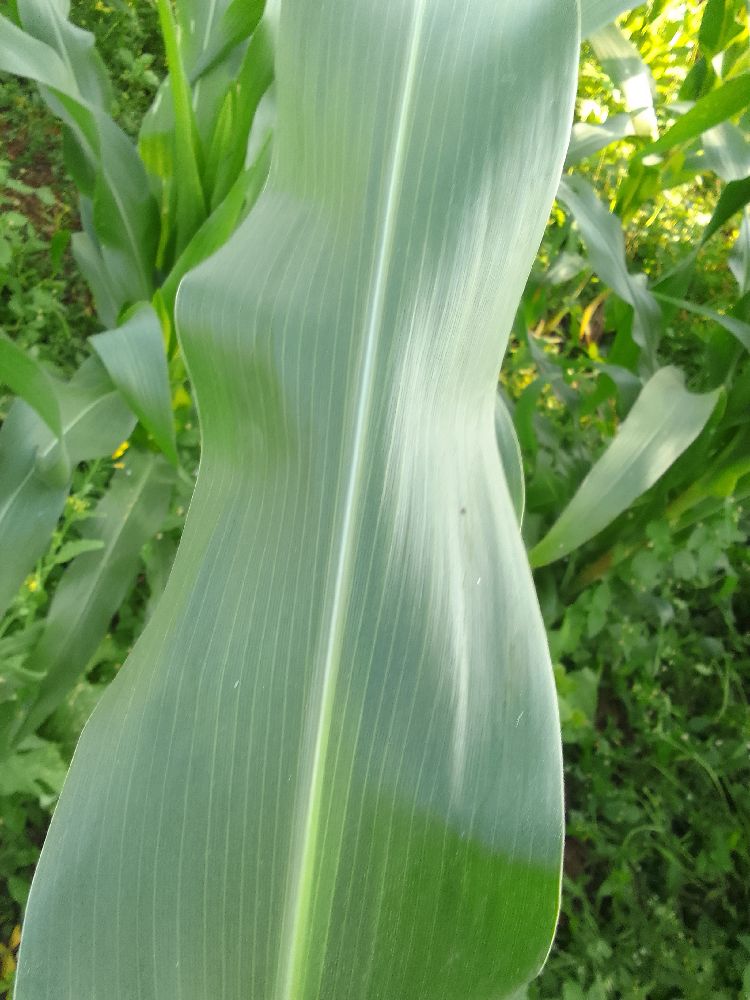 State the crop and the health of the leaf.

maize, healthy
